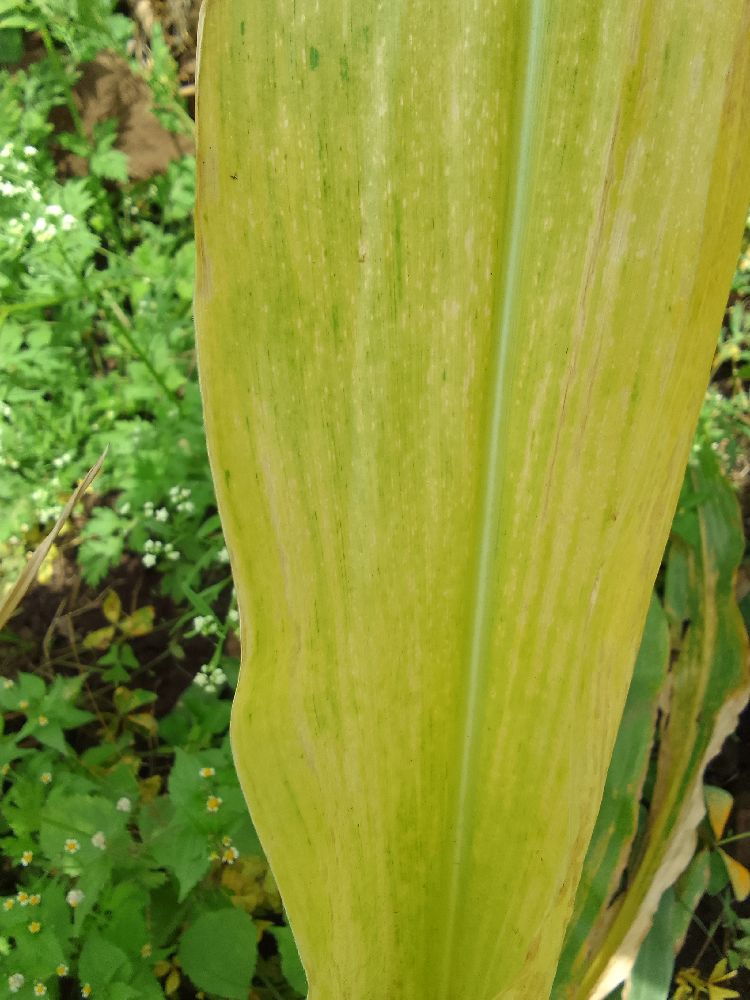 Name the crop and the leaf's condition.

maize, maize lethal necrosis
